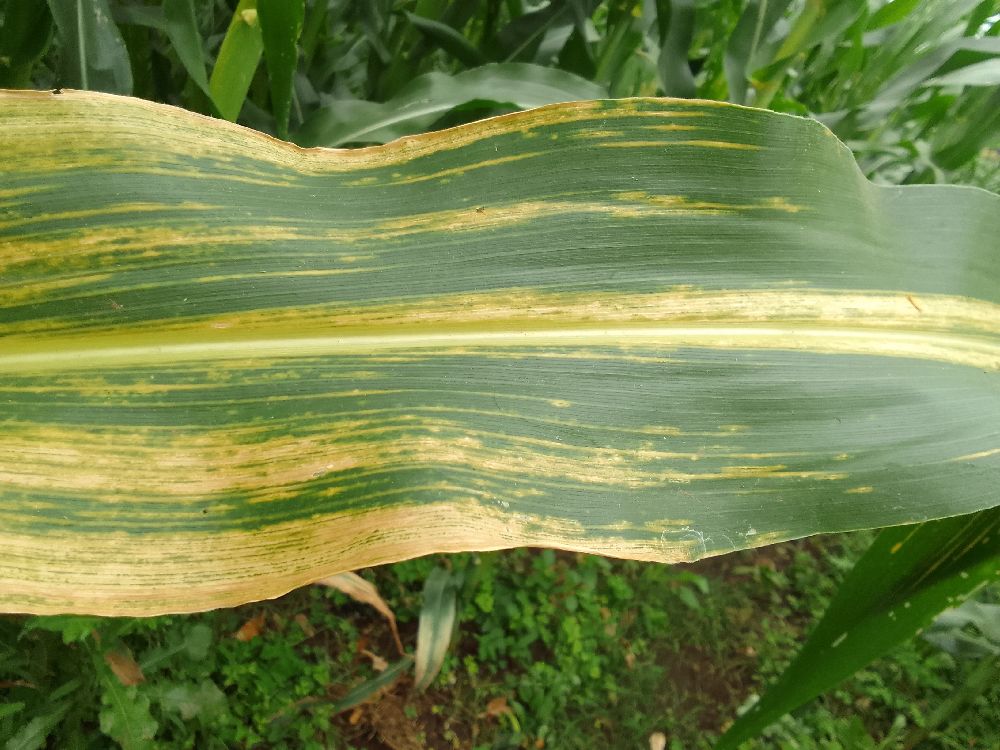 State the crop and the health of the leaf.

maize, maize lethal necrosis
